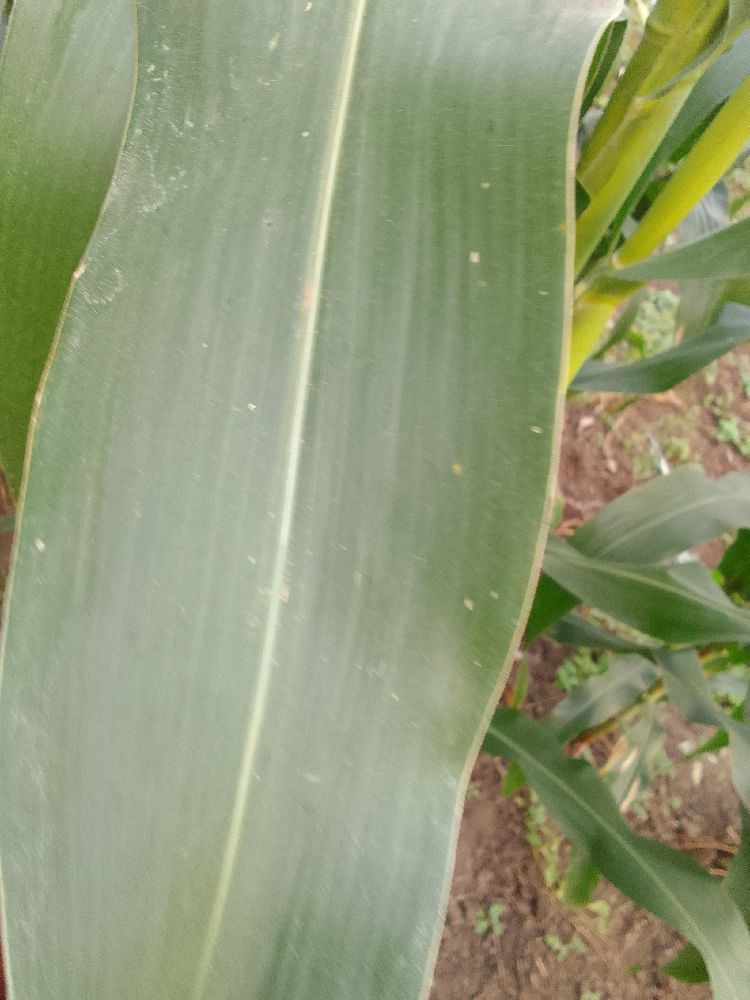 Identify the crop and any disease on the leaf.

maize, healthy
